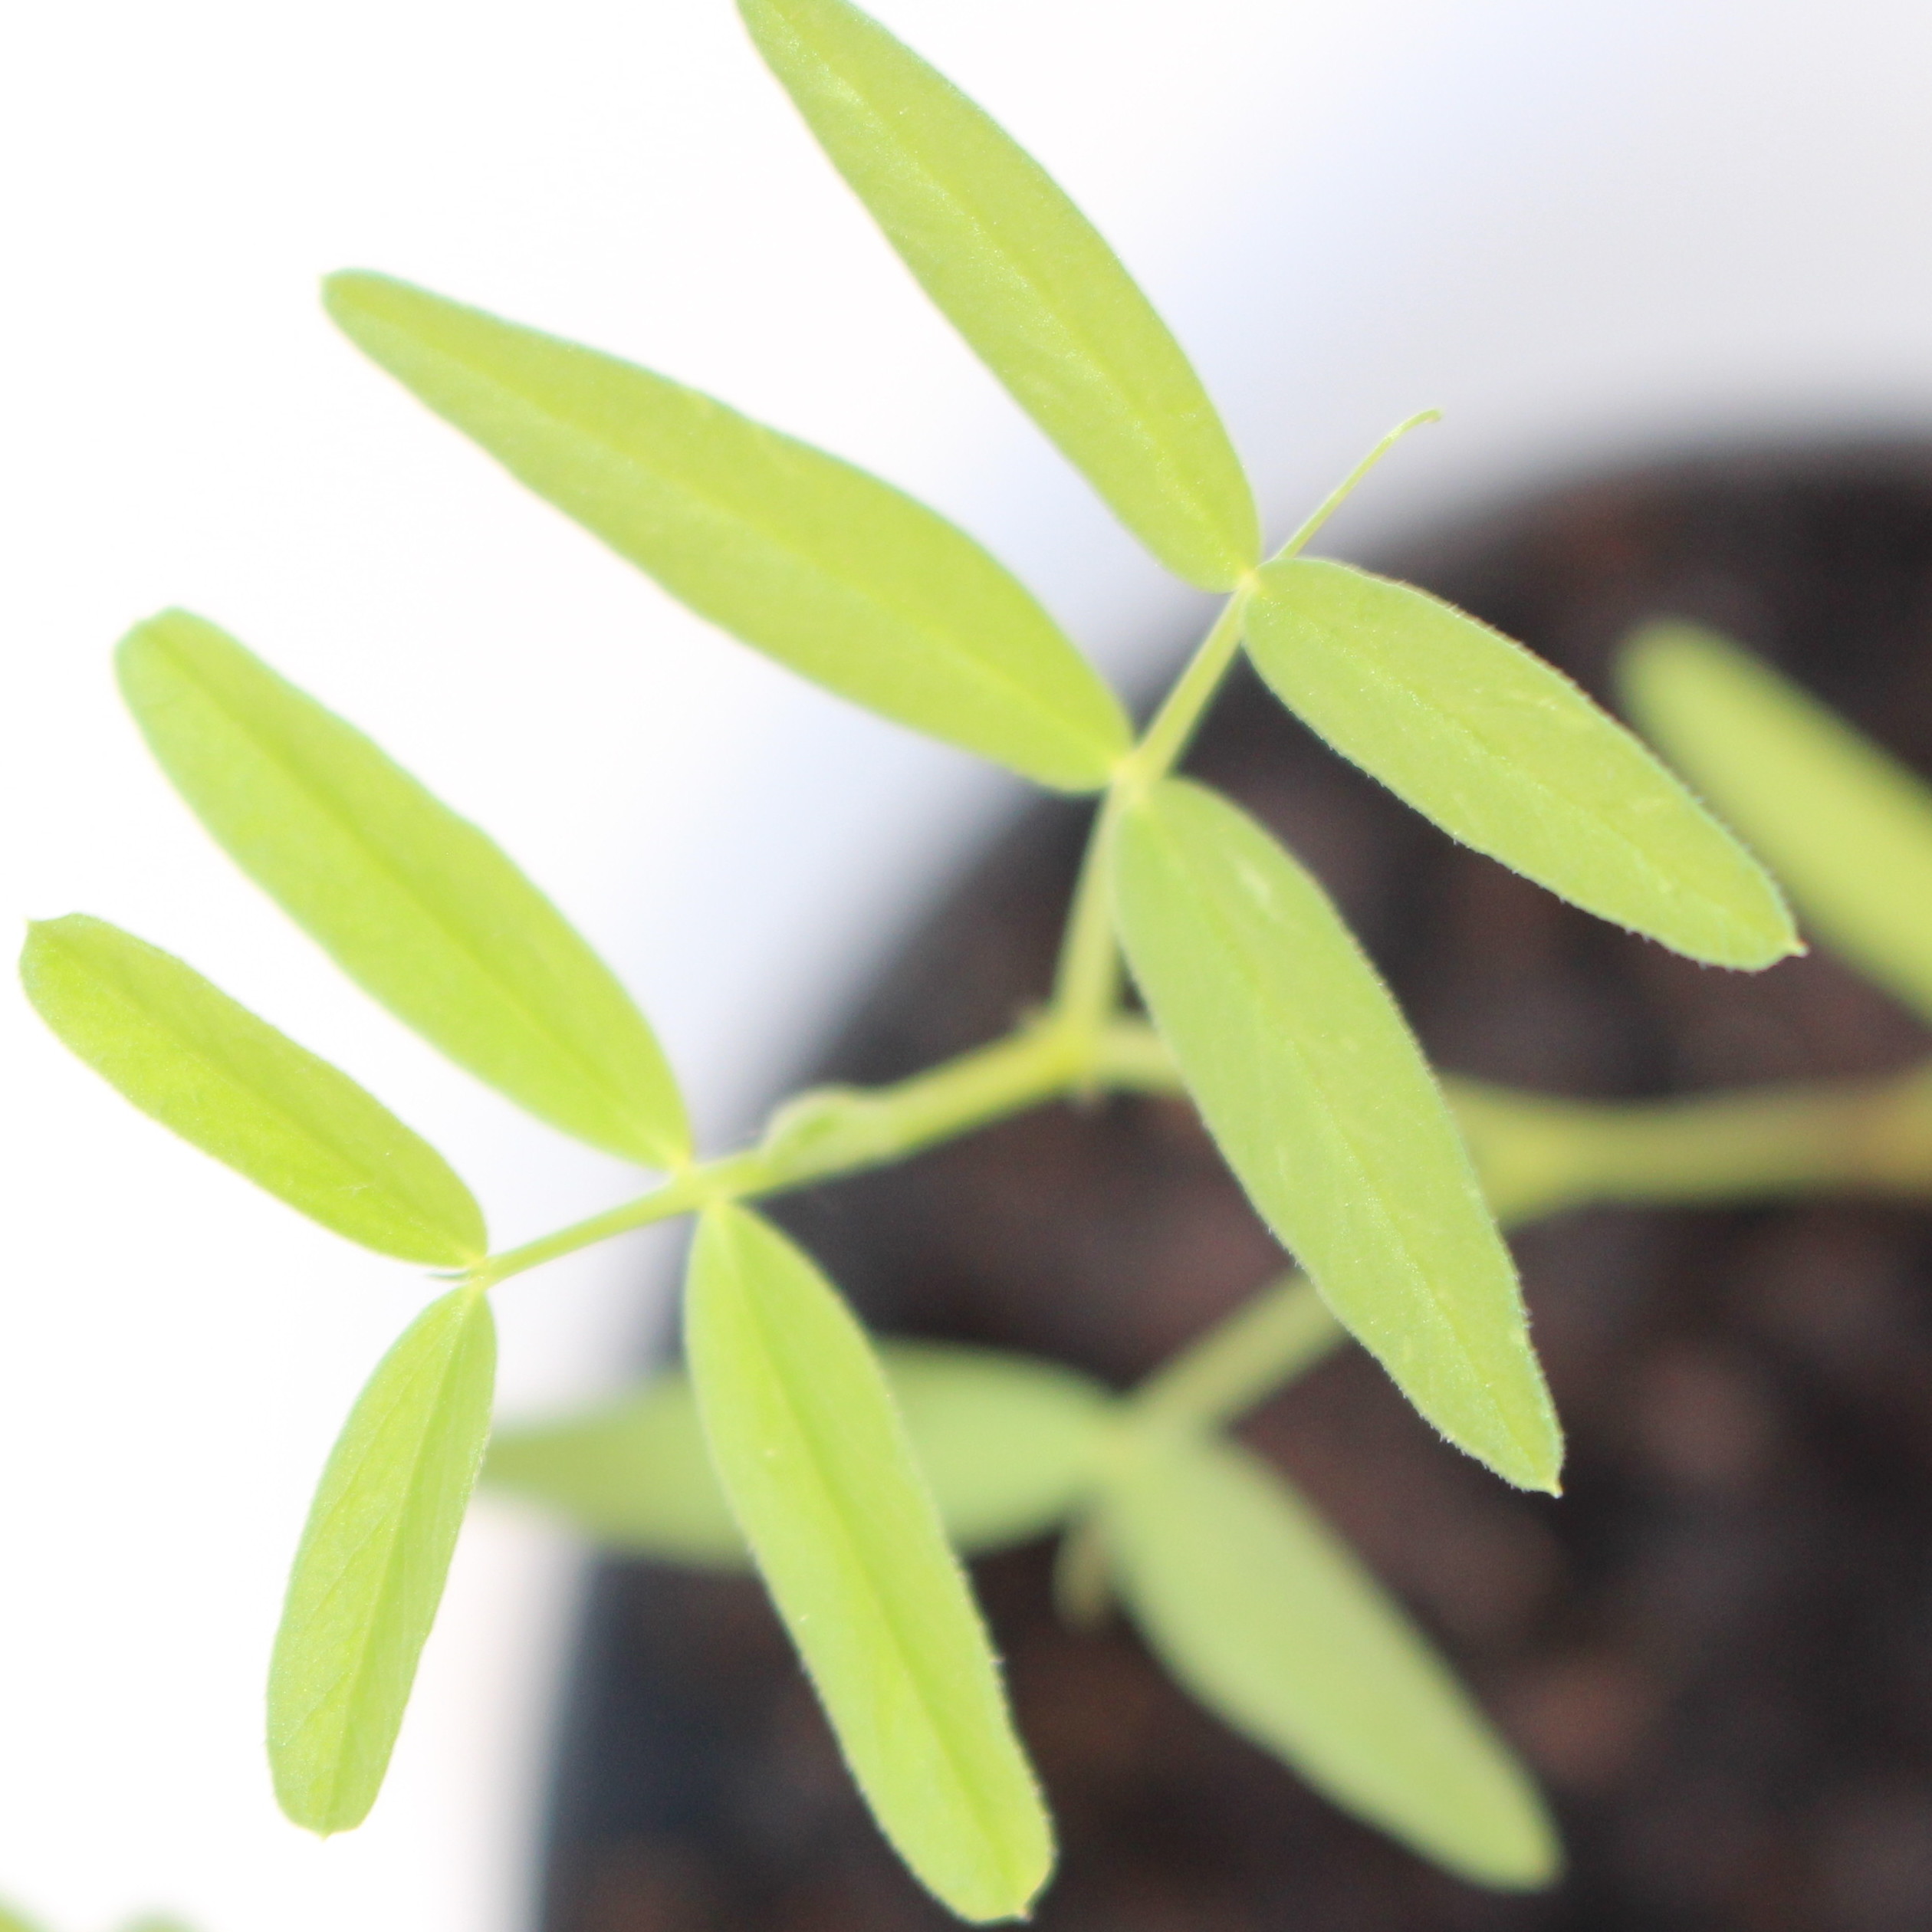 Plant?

Vicia sativa
